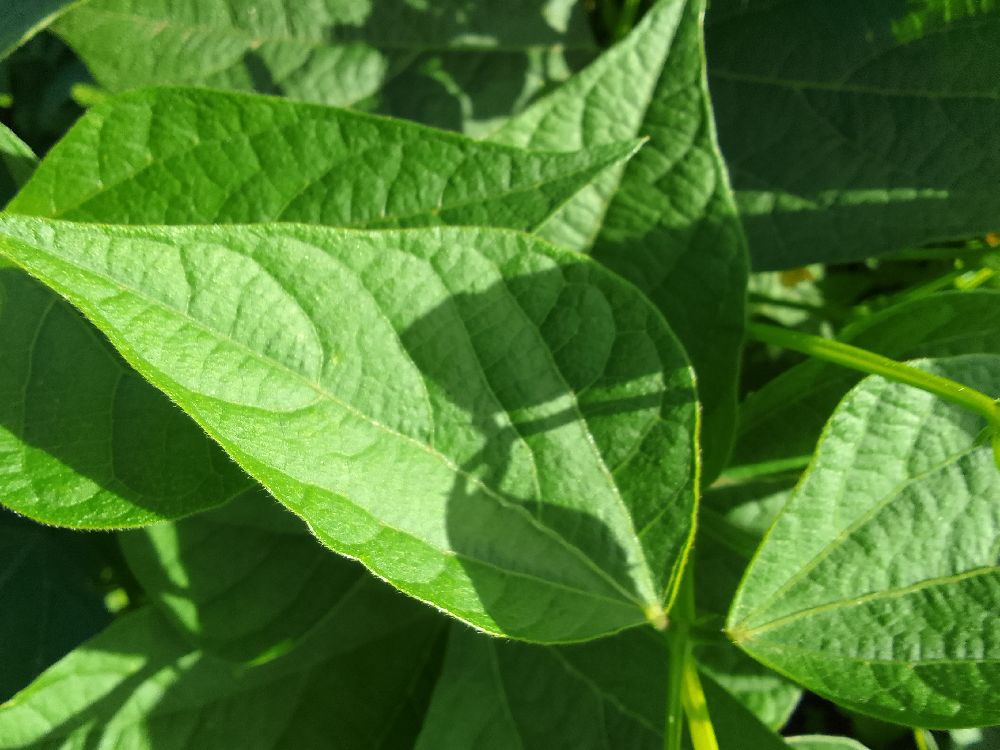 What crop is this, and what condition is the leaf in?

common bean, healthy
